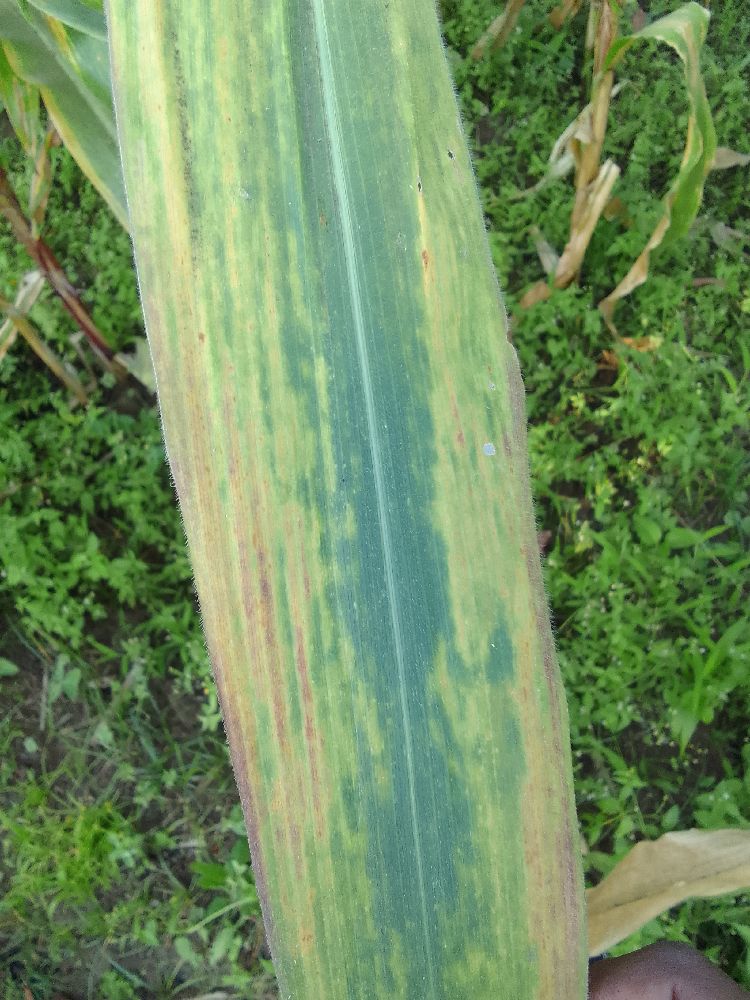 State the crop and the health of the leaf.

maize, maize lethal necrosis
